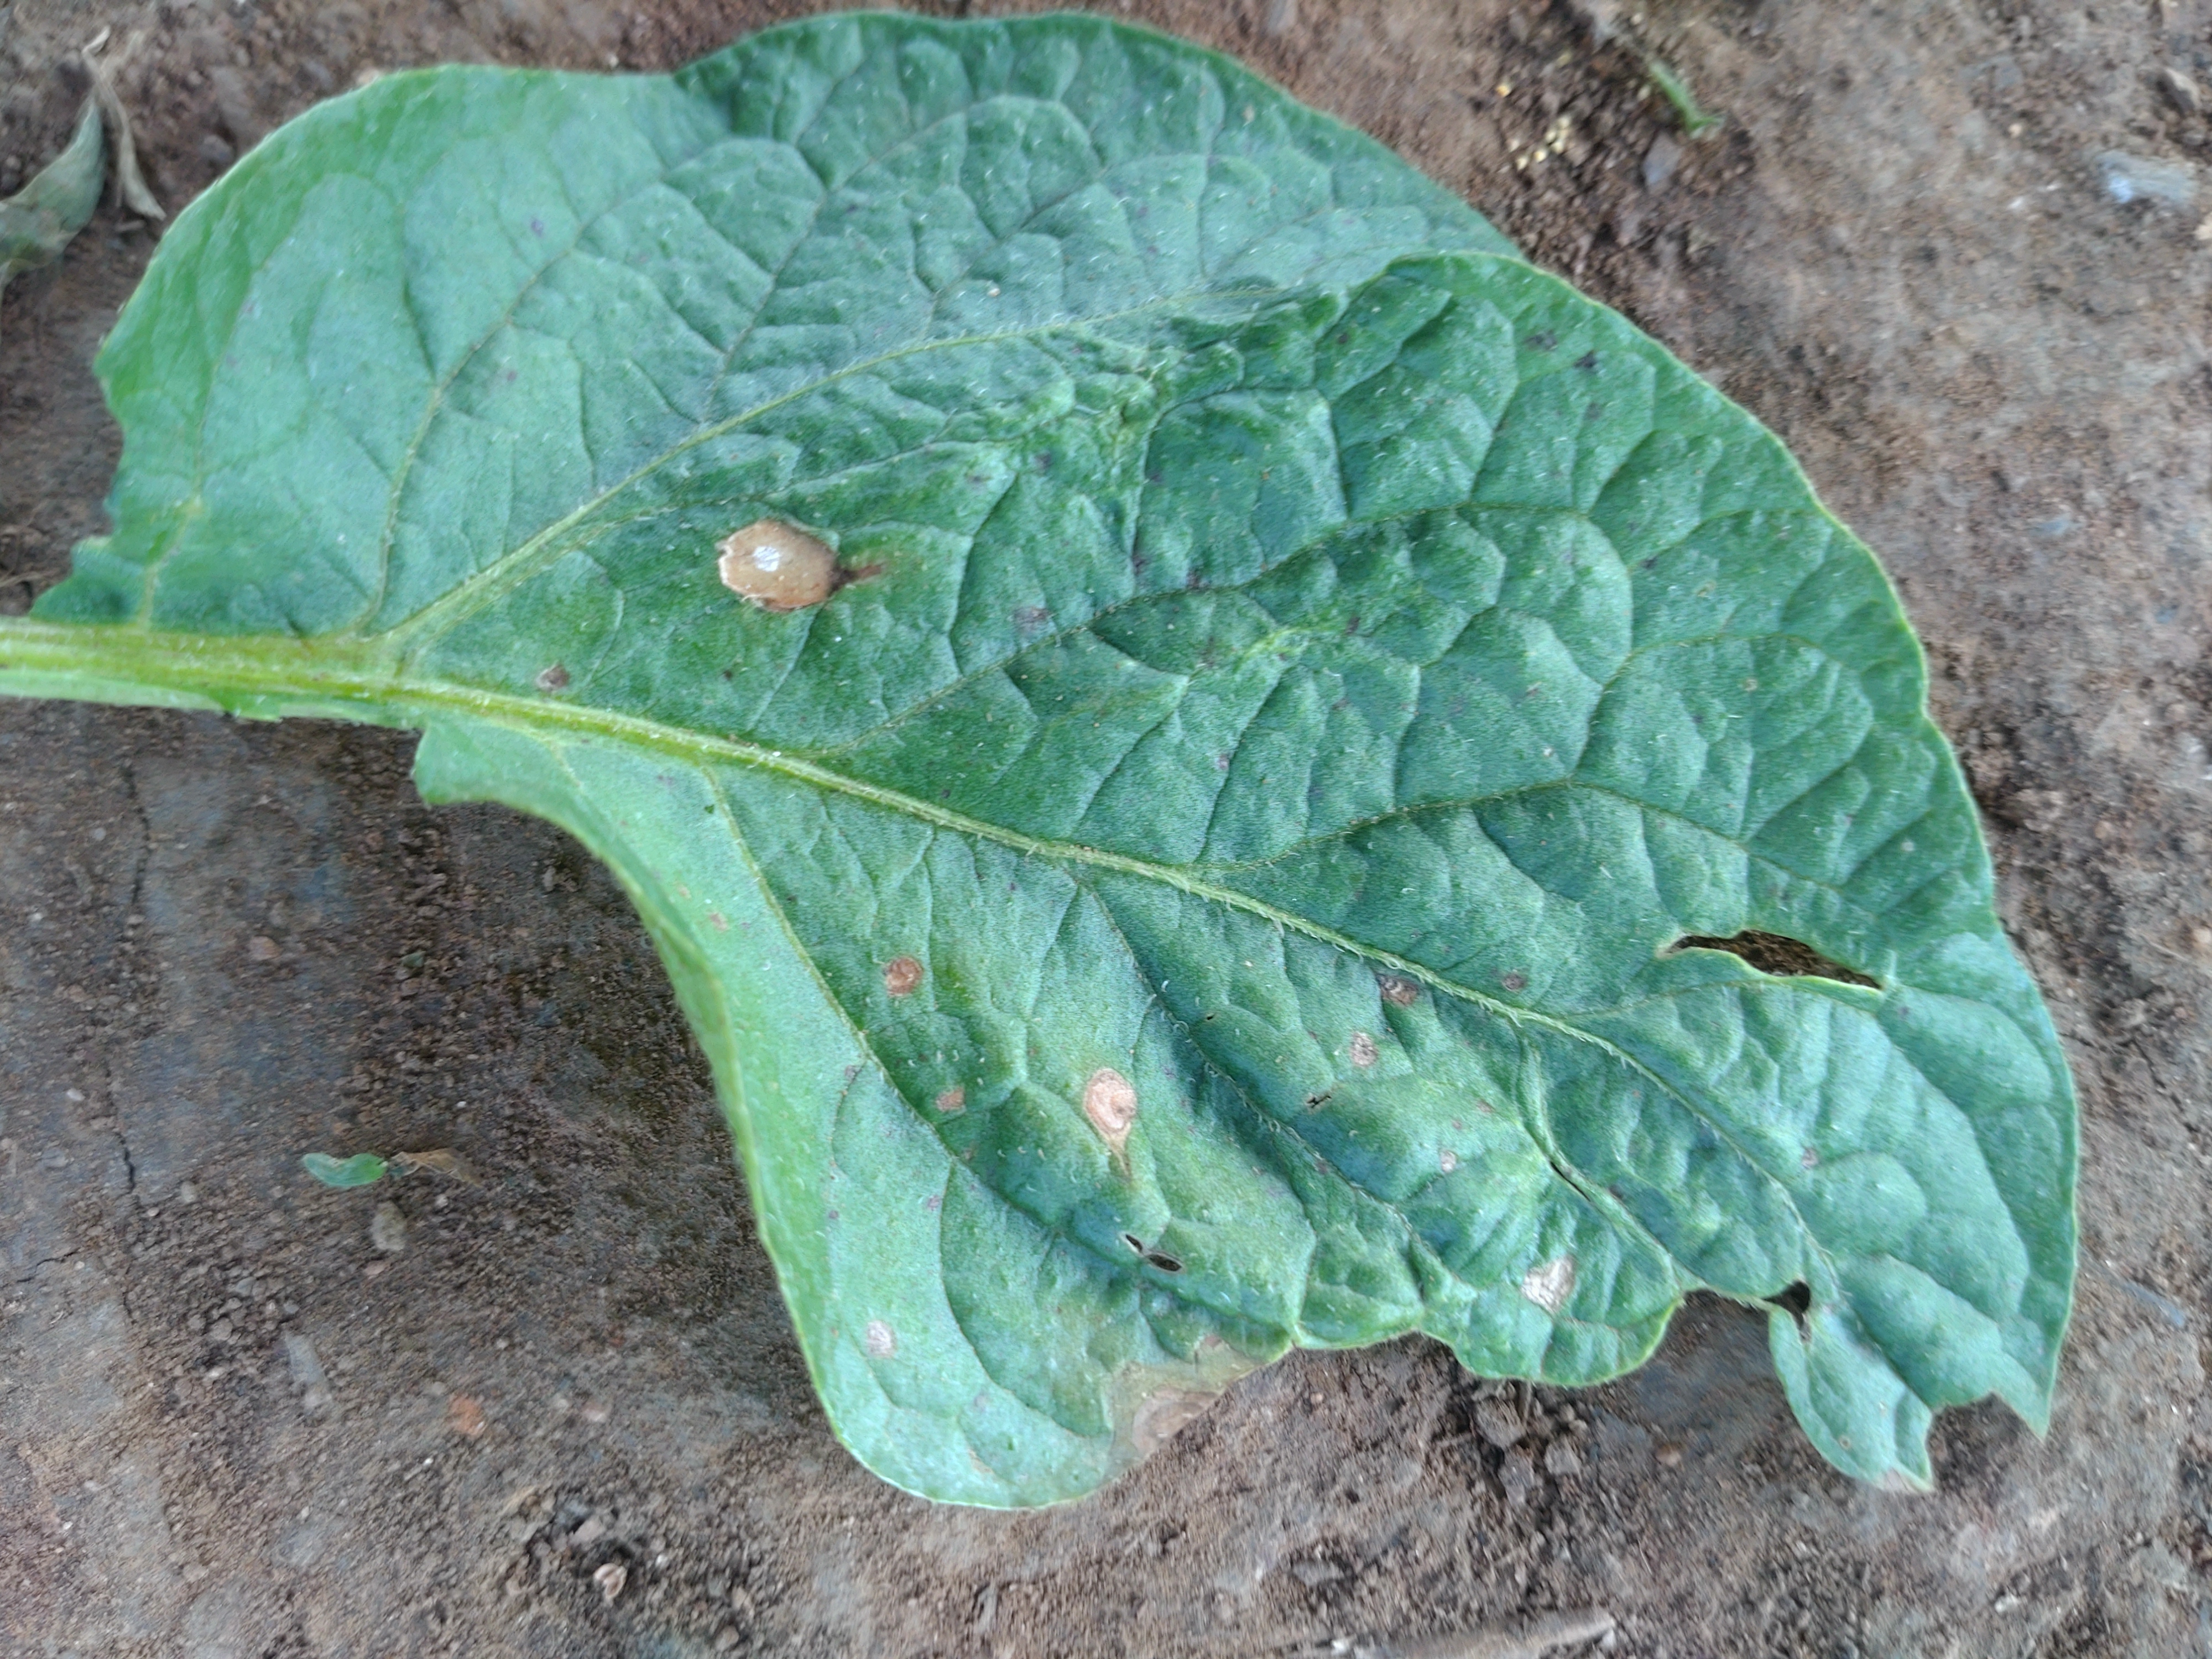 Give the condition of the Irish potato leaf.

early blight
